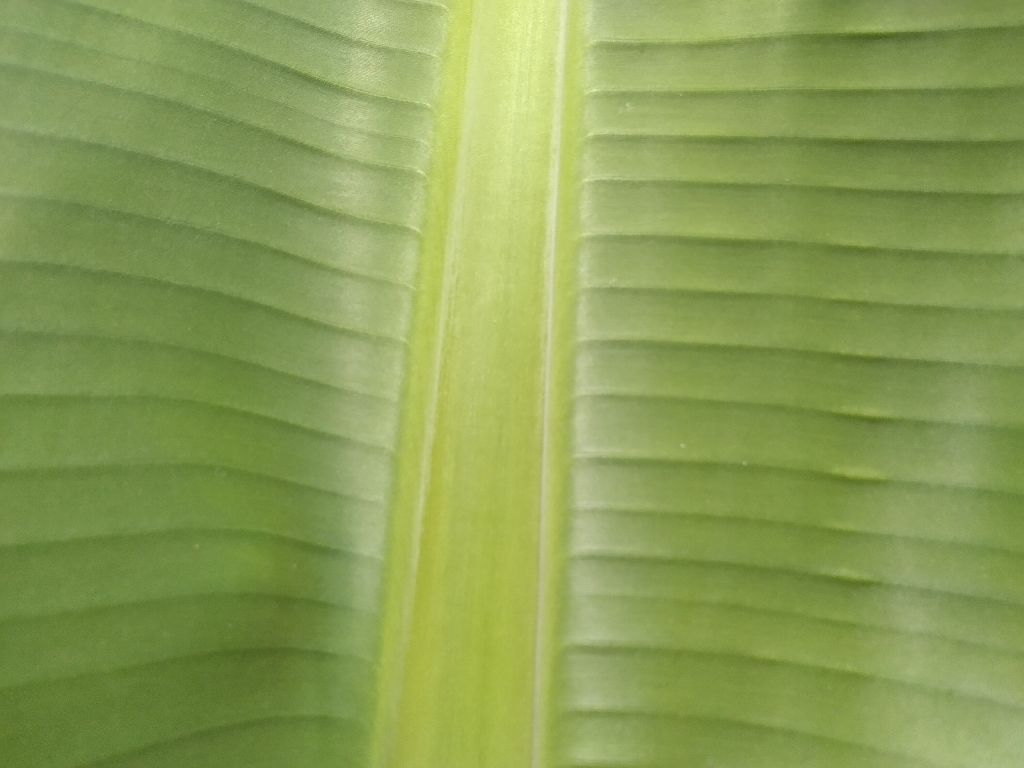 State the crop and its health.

banana, healthy
